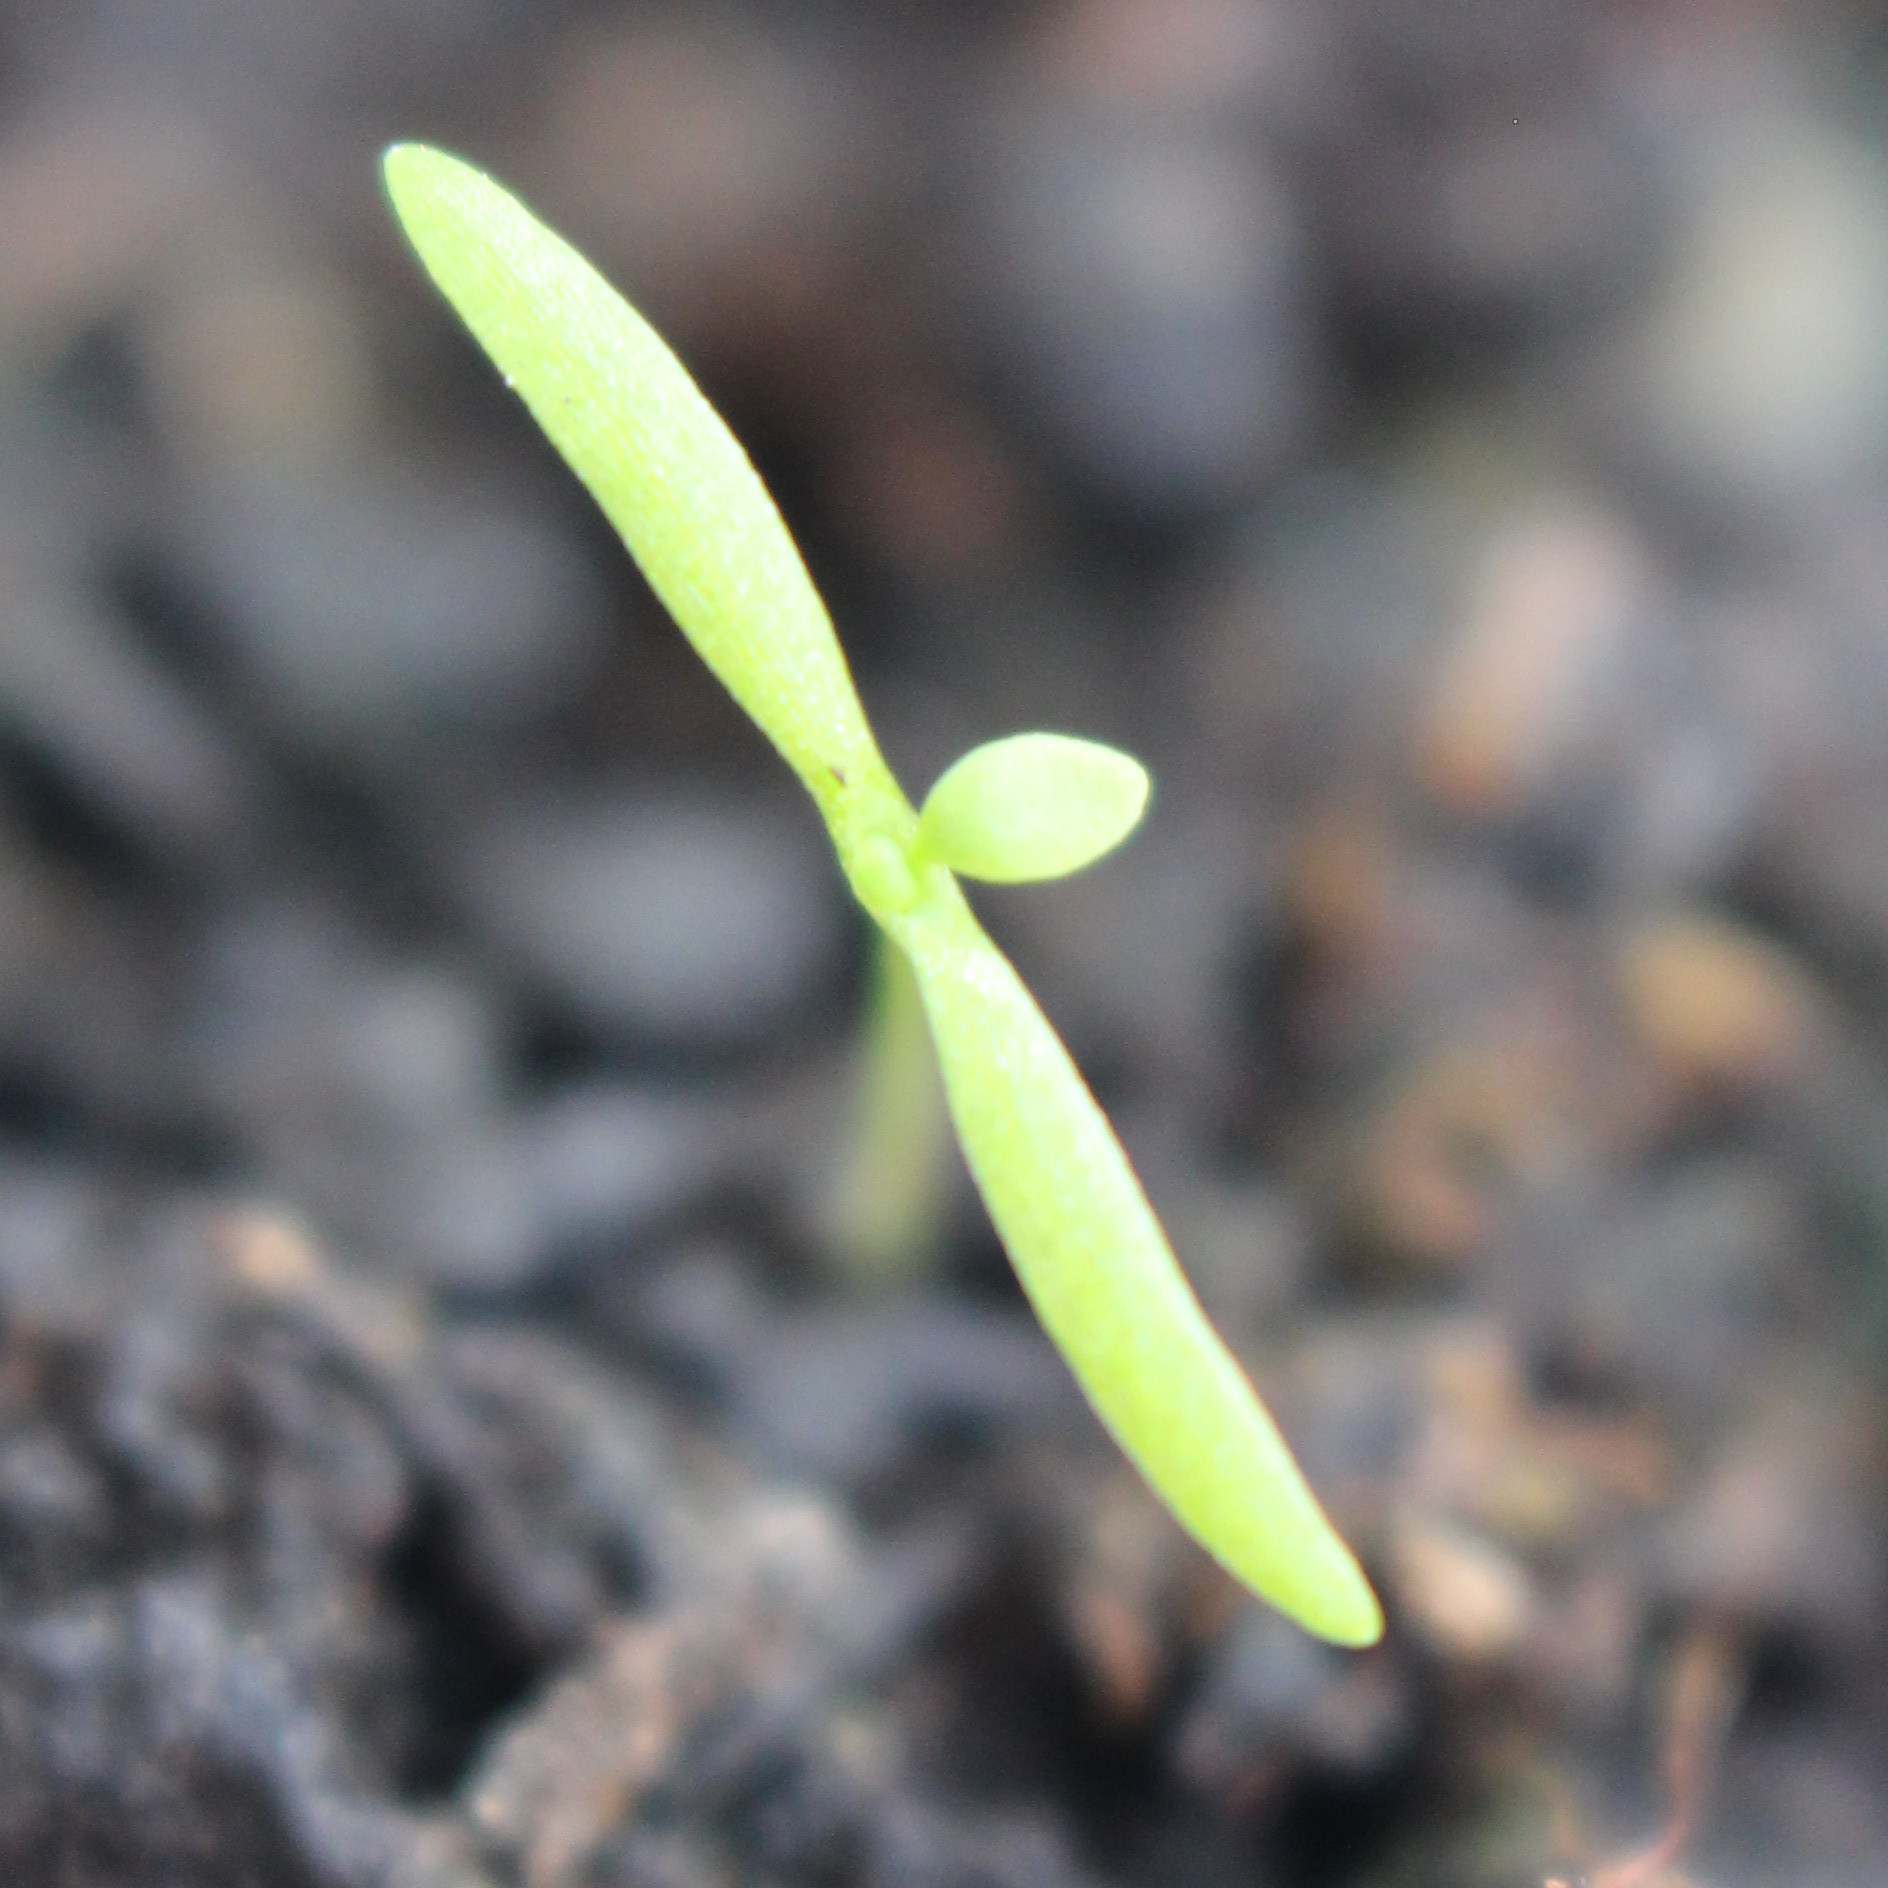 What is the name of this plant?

Papaver rhoeas
